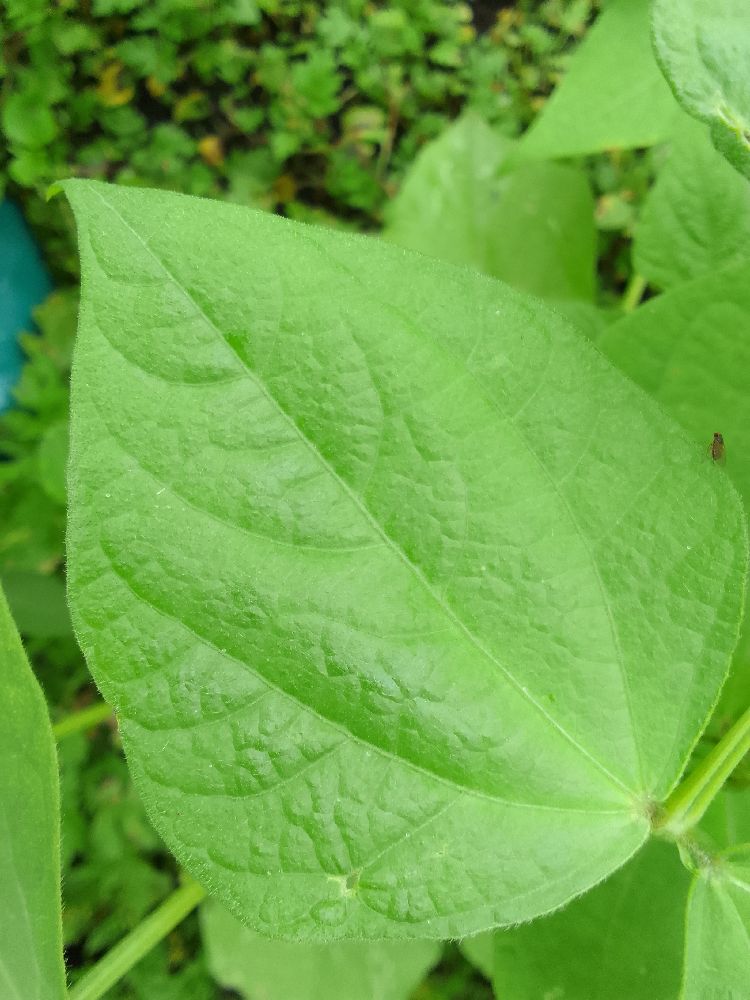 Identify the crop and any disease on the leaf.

common bean, healthy
